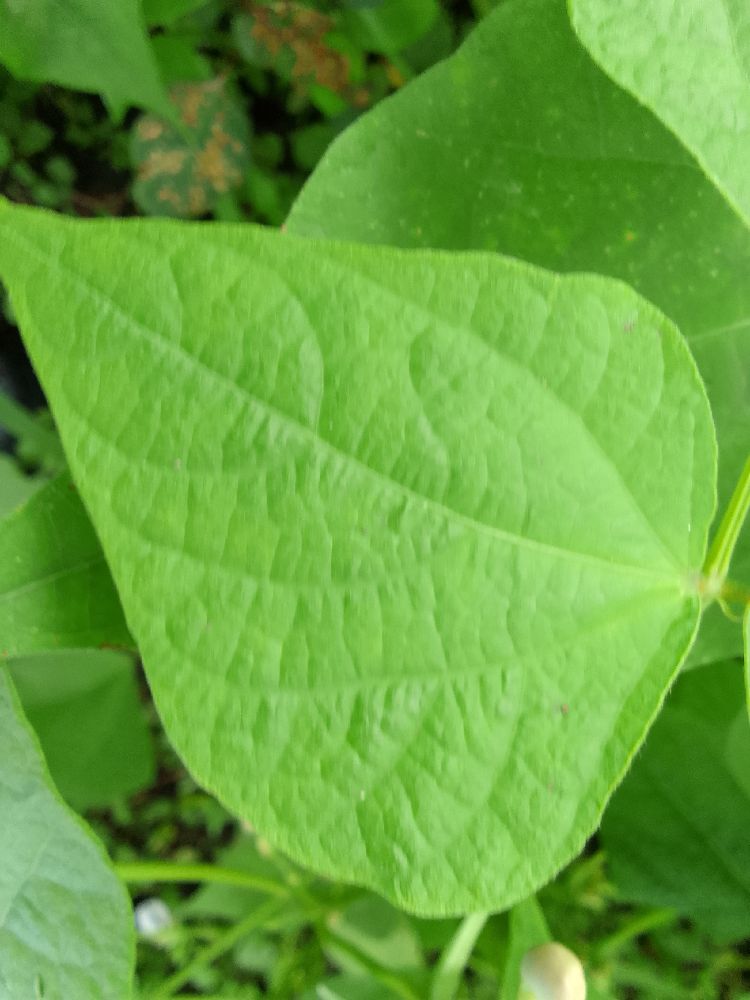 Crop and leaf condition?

common bean, healthy
